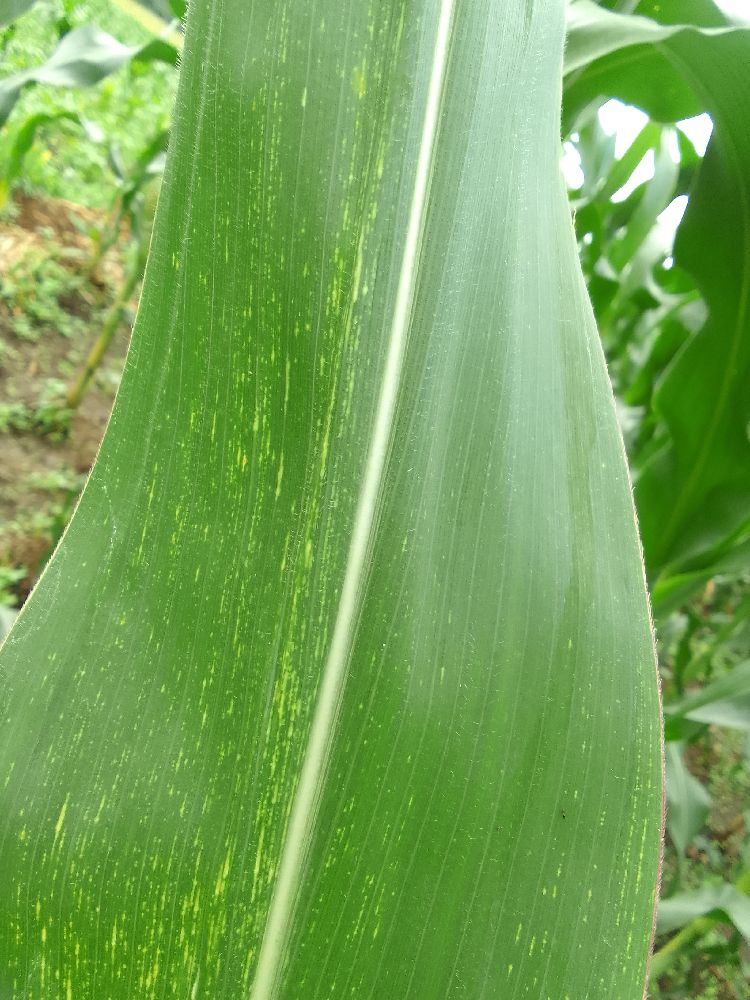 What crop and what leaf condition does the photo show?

maize, maize streak virus
